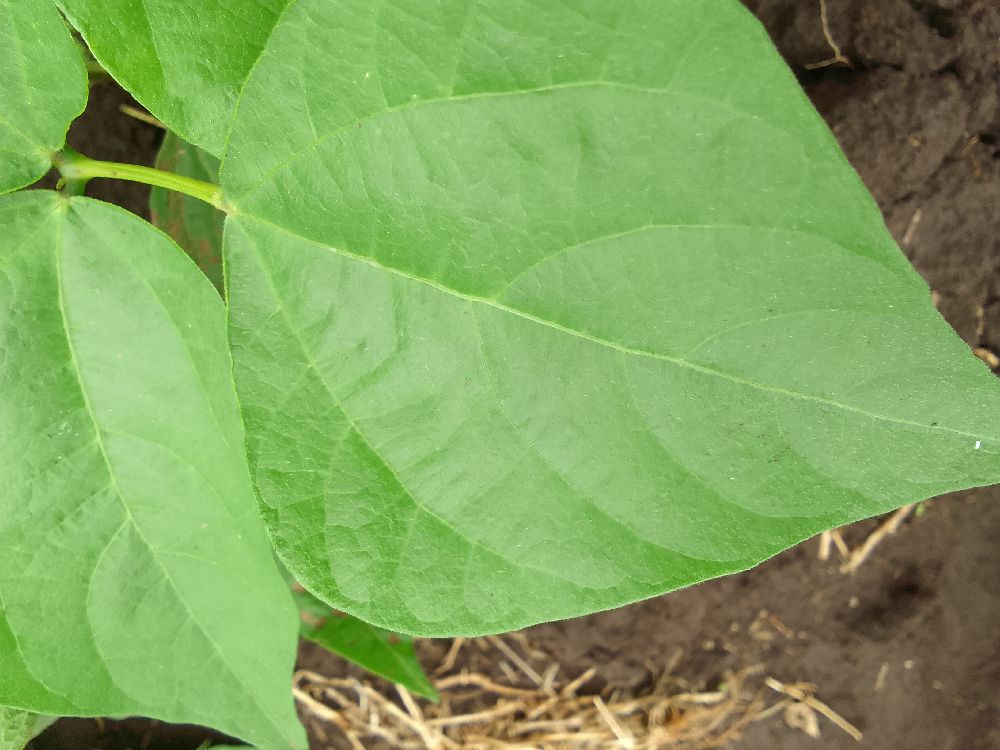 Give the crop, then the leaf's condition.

common bean, healthy
